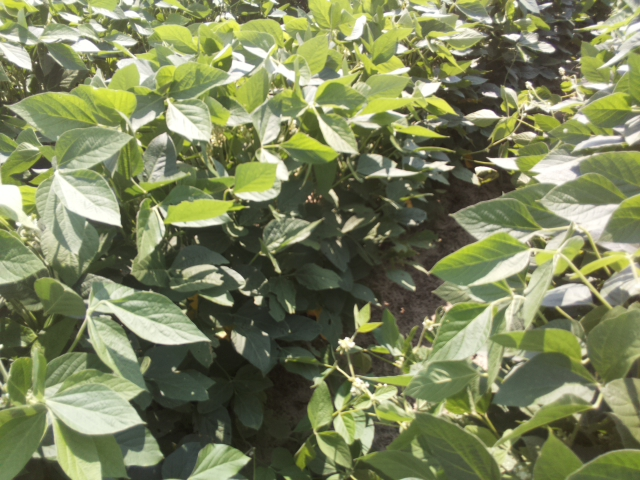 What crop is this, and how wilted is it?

soybean, leaves with no wilting
